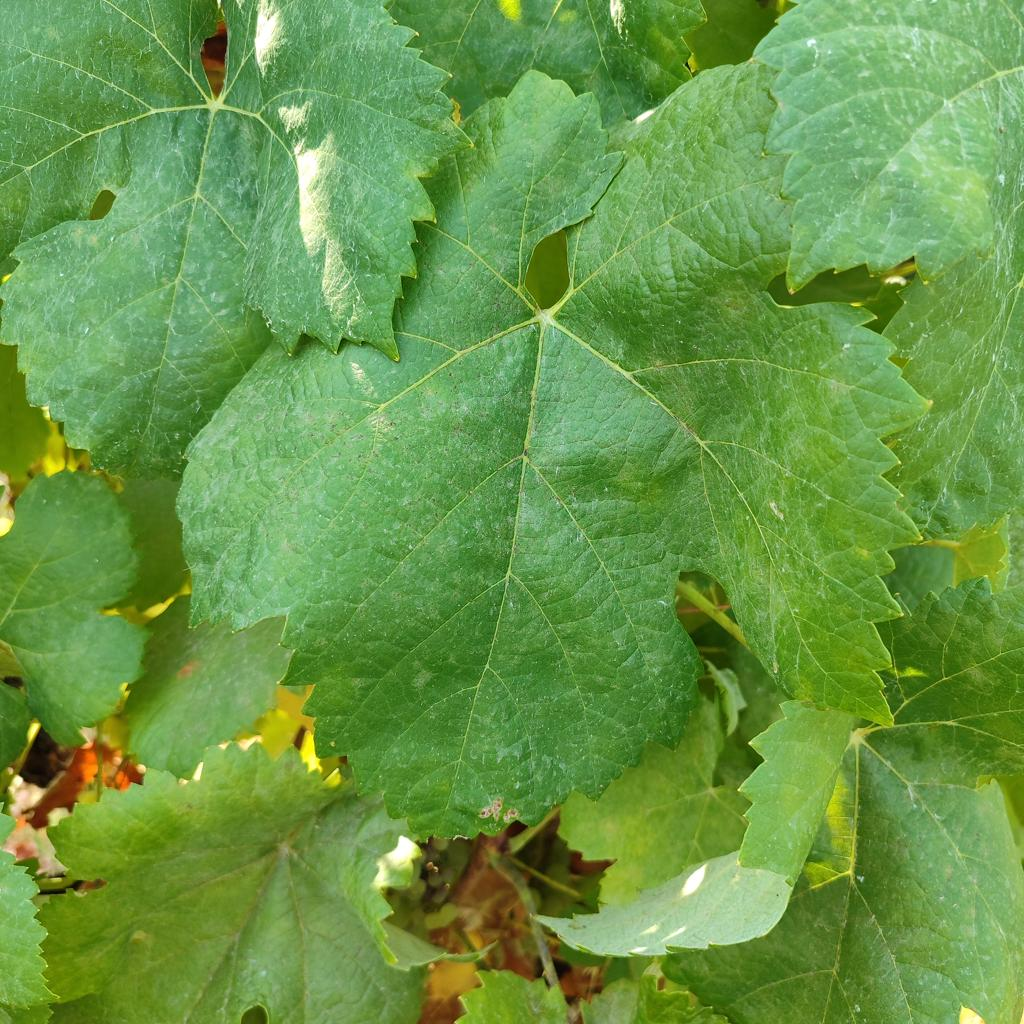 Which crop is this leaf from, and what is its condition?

grapevine, healthy
